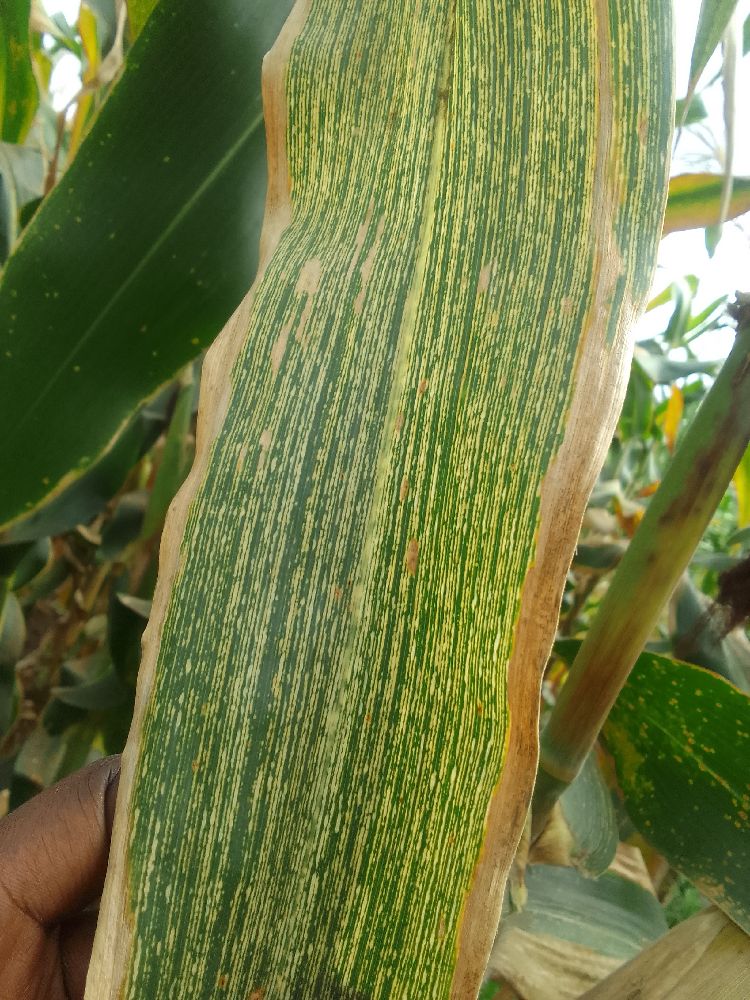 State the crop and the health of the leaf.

maize, maize streak virus
